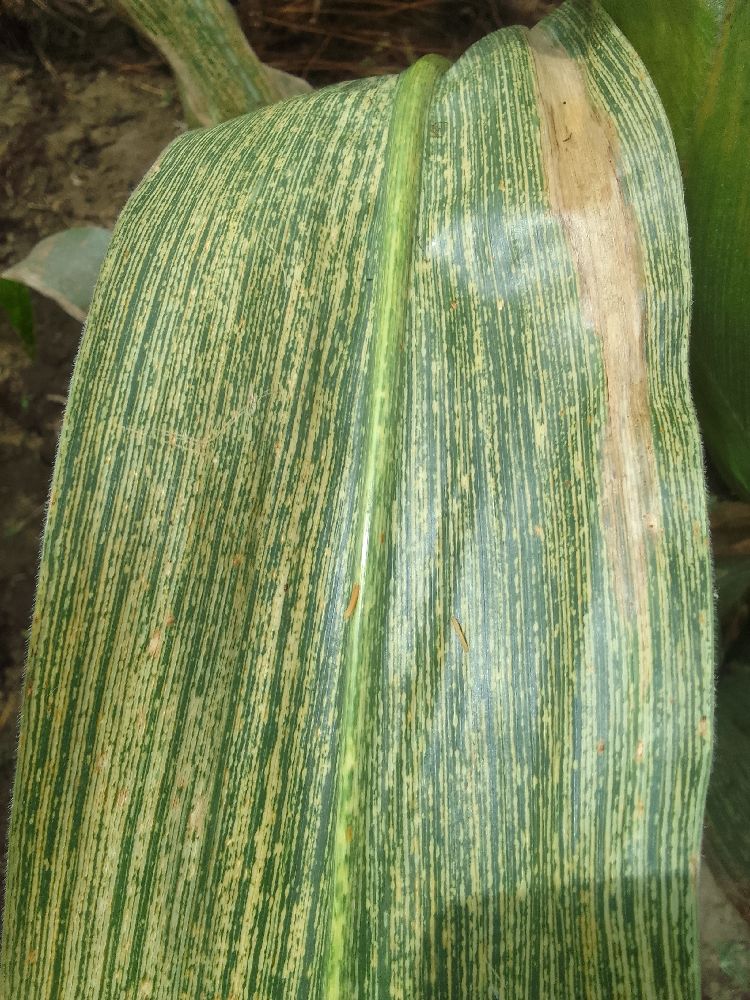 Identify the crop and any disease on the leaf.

maize, maize streak virus
